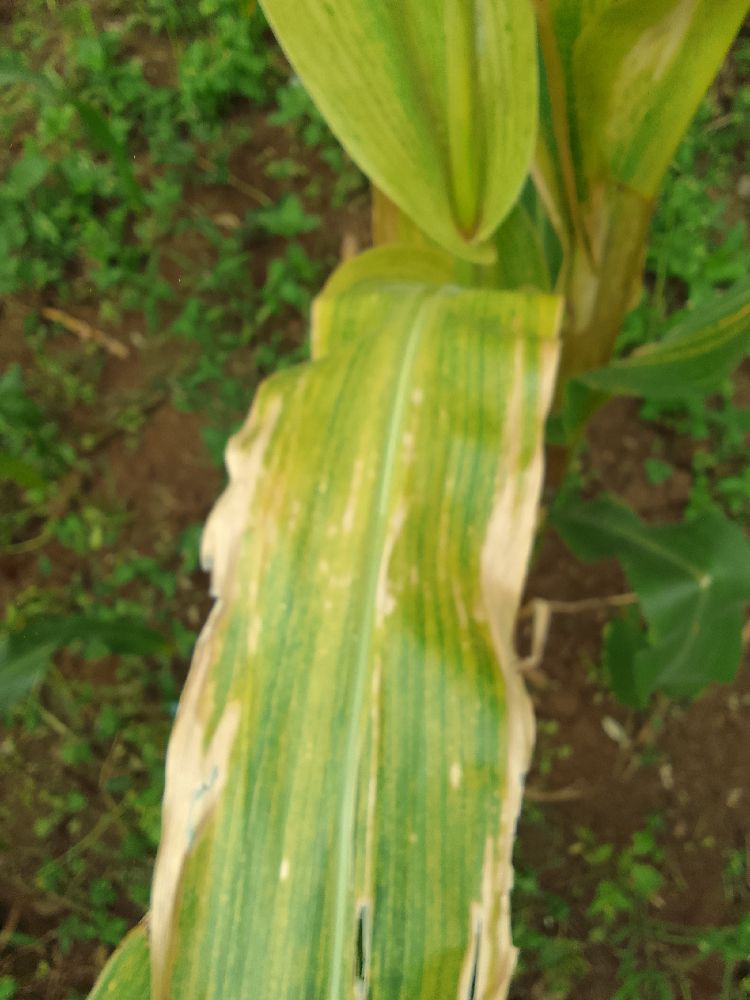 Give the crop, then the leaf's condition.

maize, maize lethal necrosis
